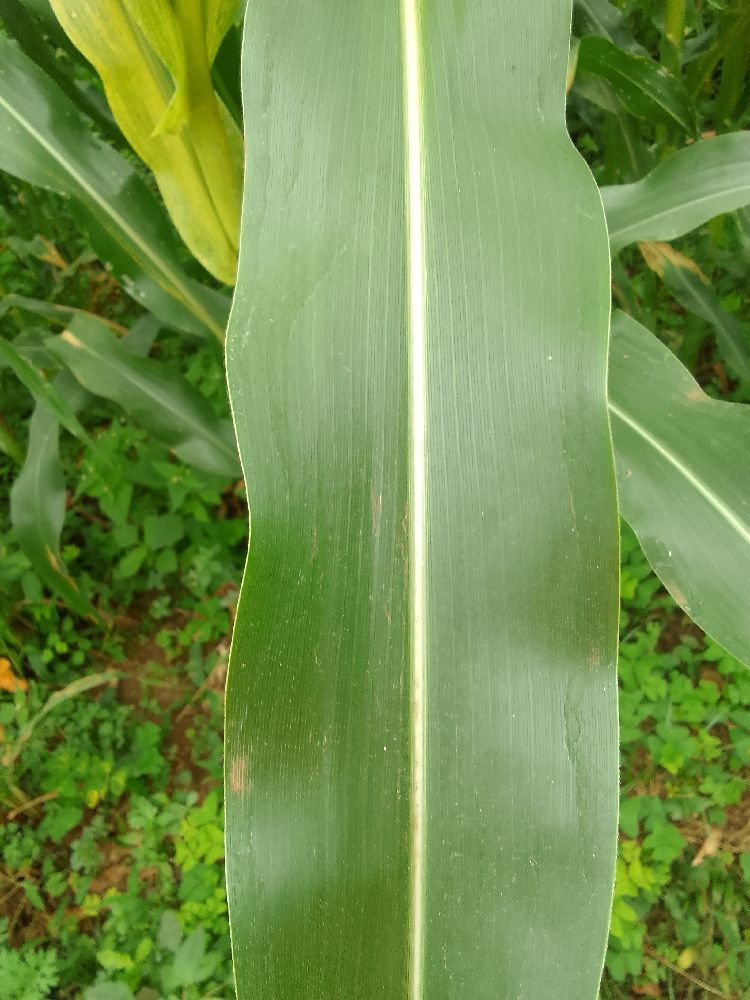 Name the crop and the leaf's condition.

maize, healthy
